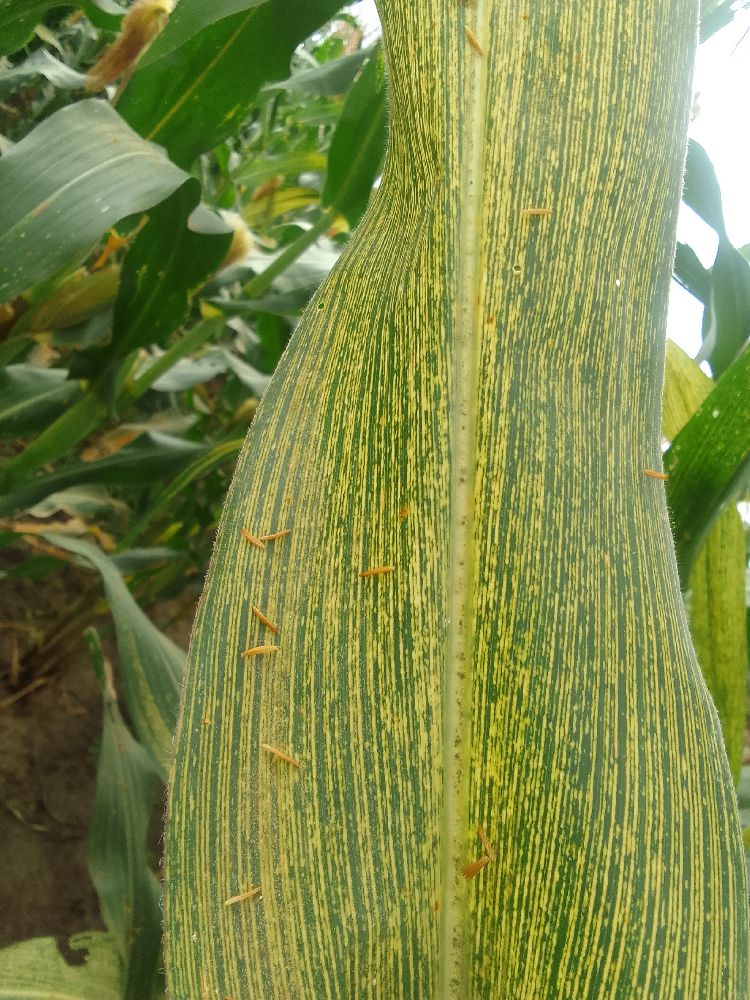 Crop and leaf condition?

maize, maize streak virus
